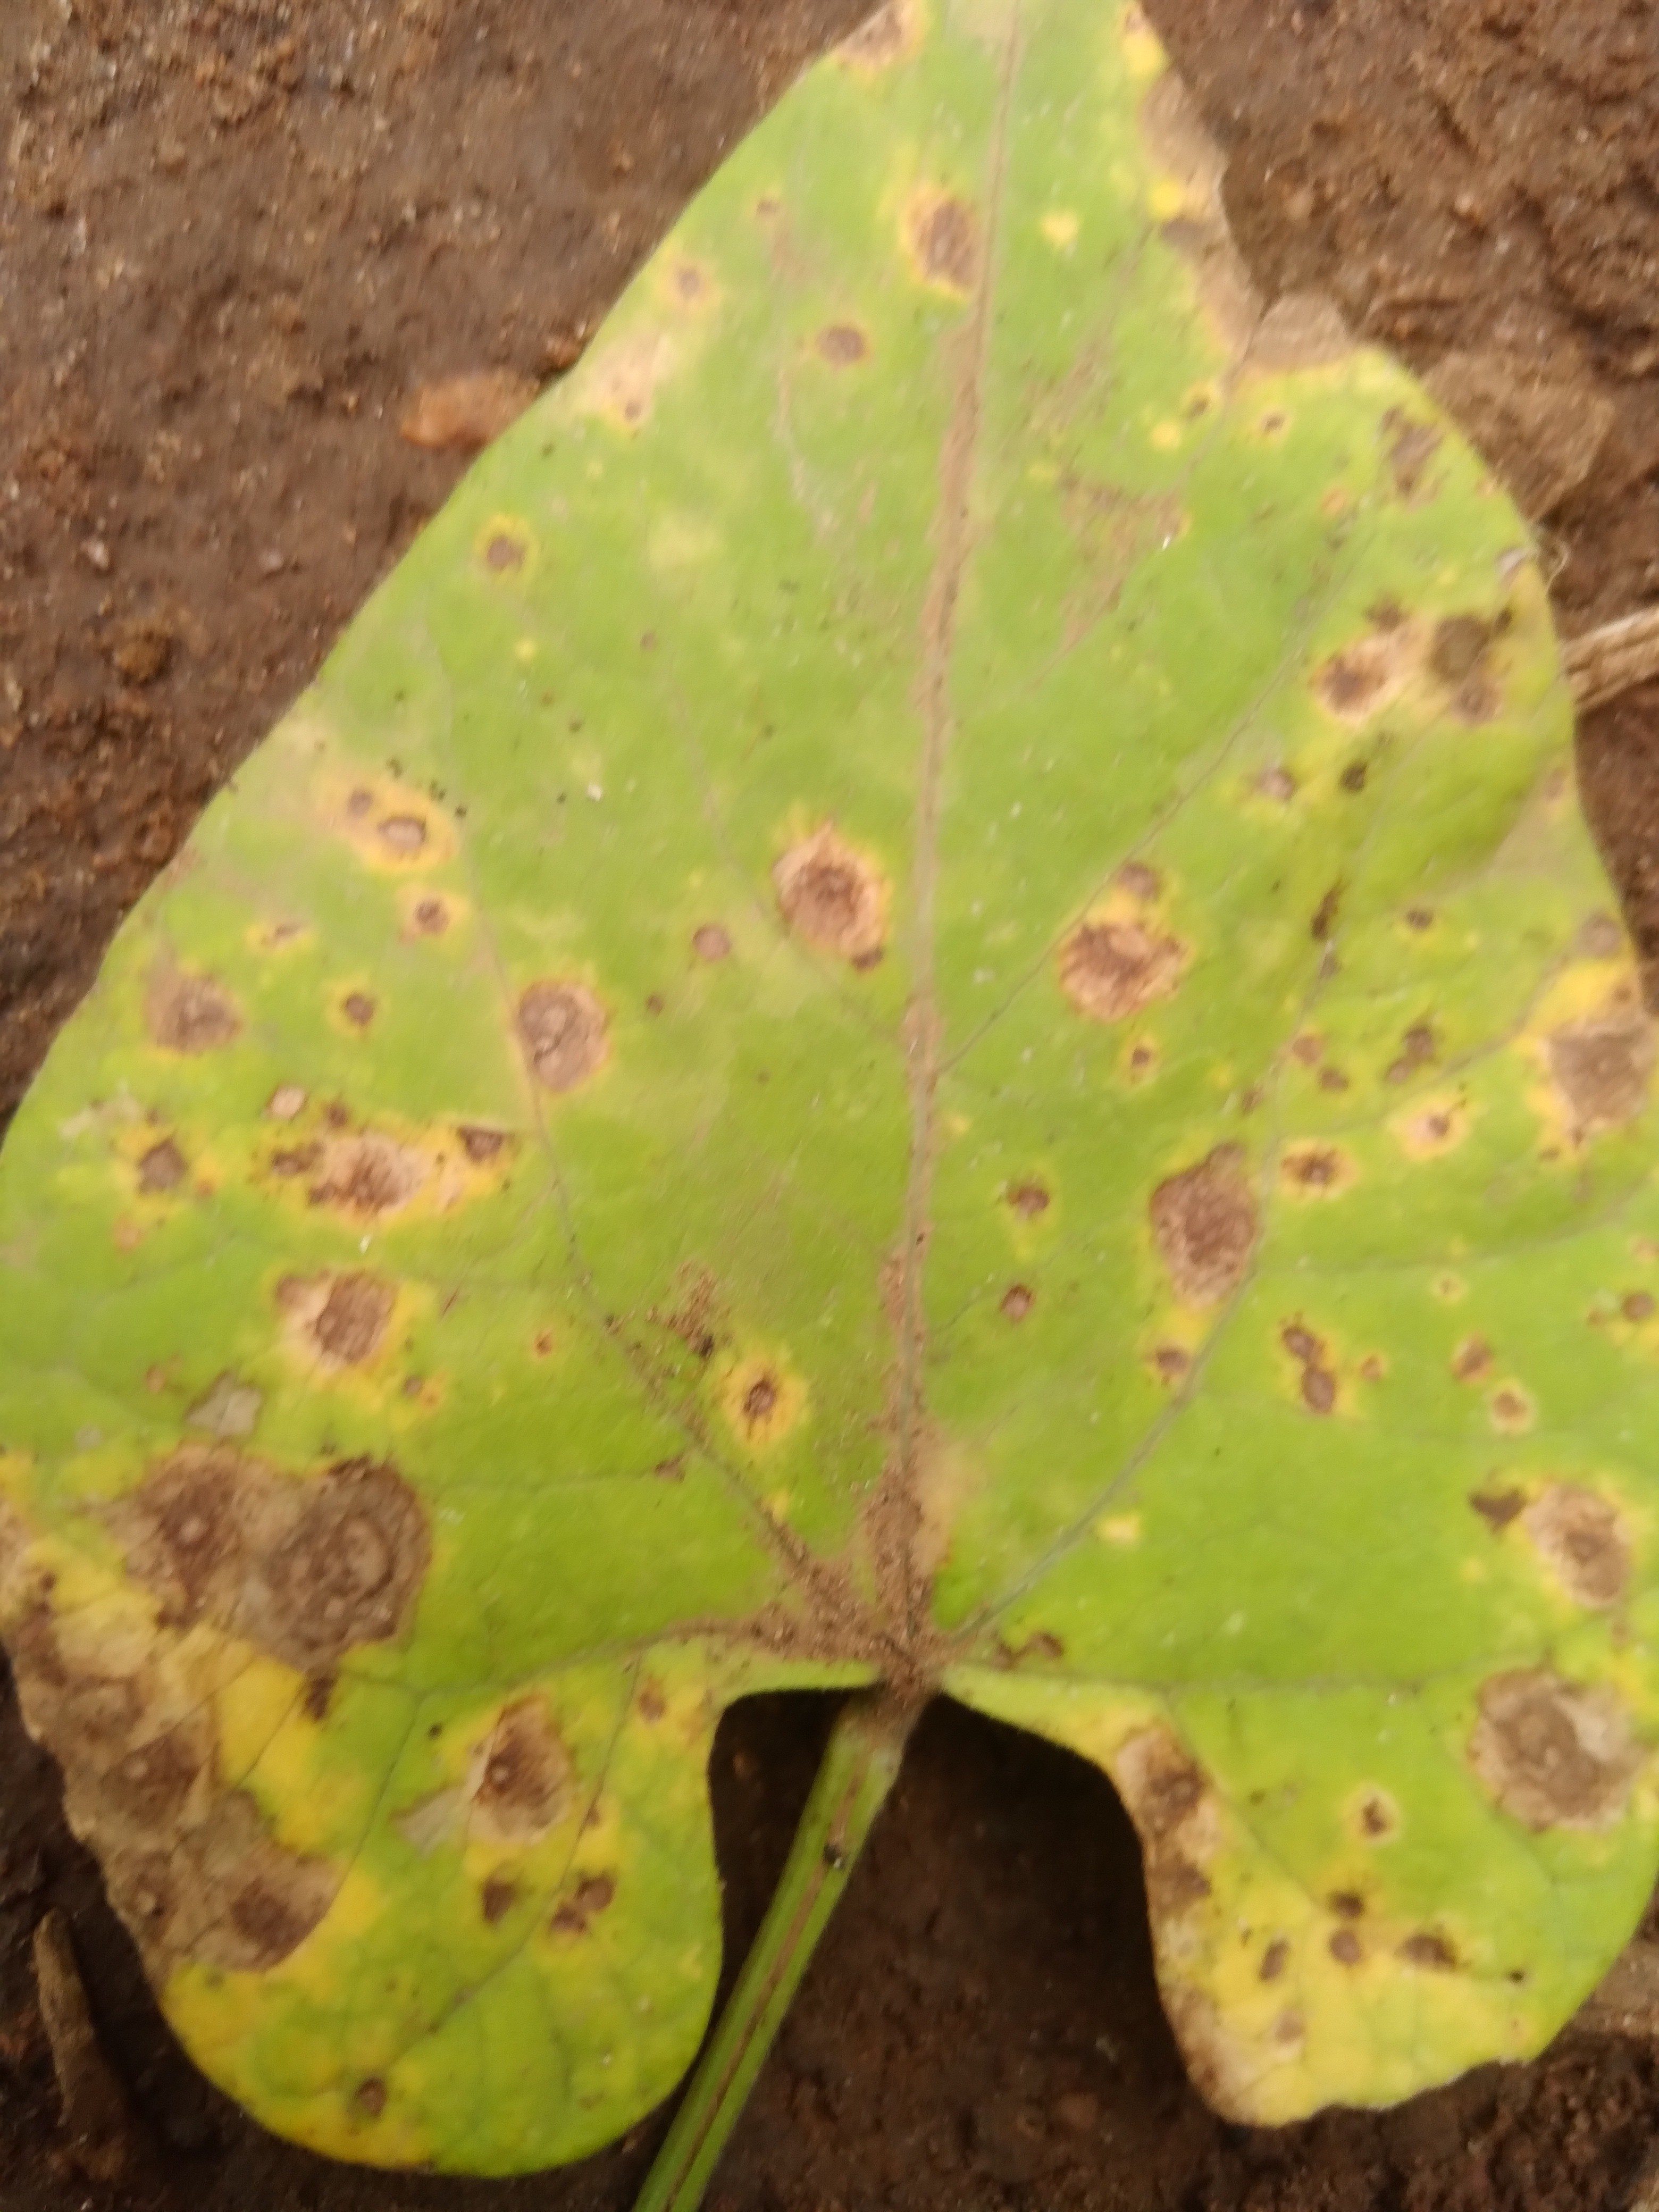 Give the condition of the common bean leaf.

rust
